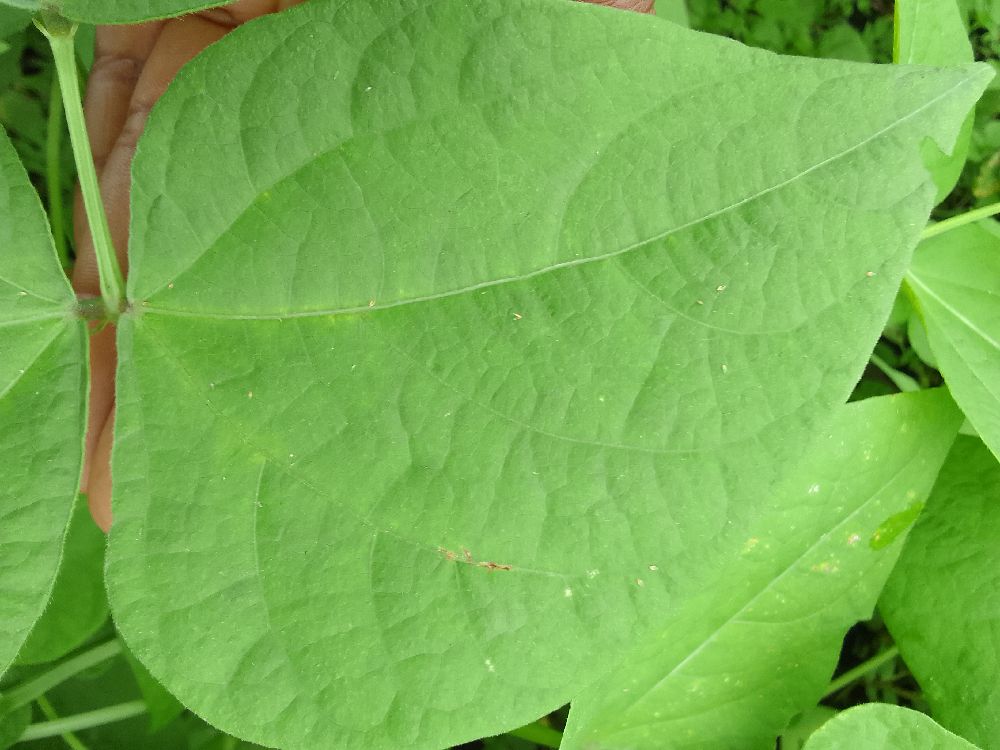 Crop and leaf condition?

common bean, healthy
